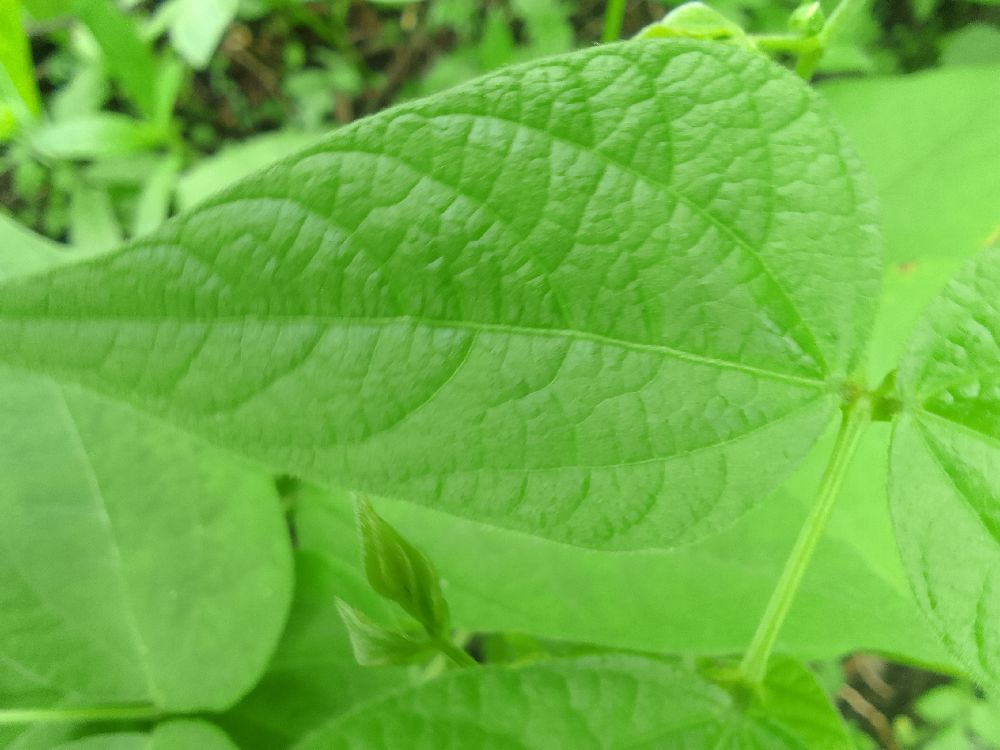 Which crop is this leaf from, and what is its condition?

common bean, healthy
